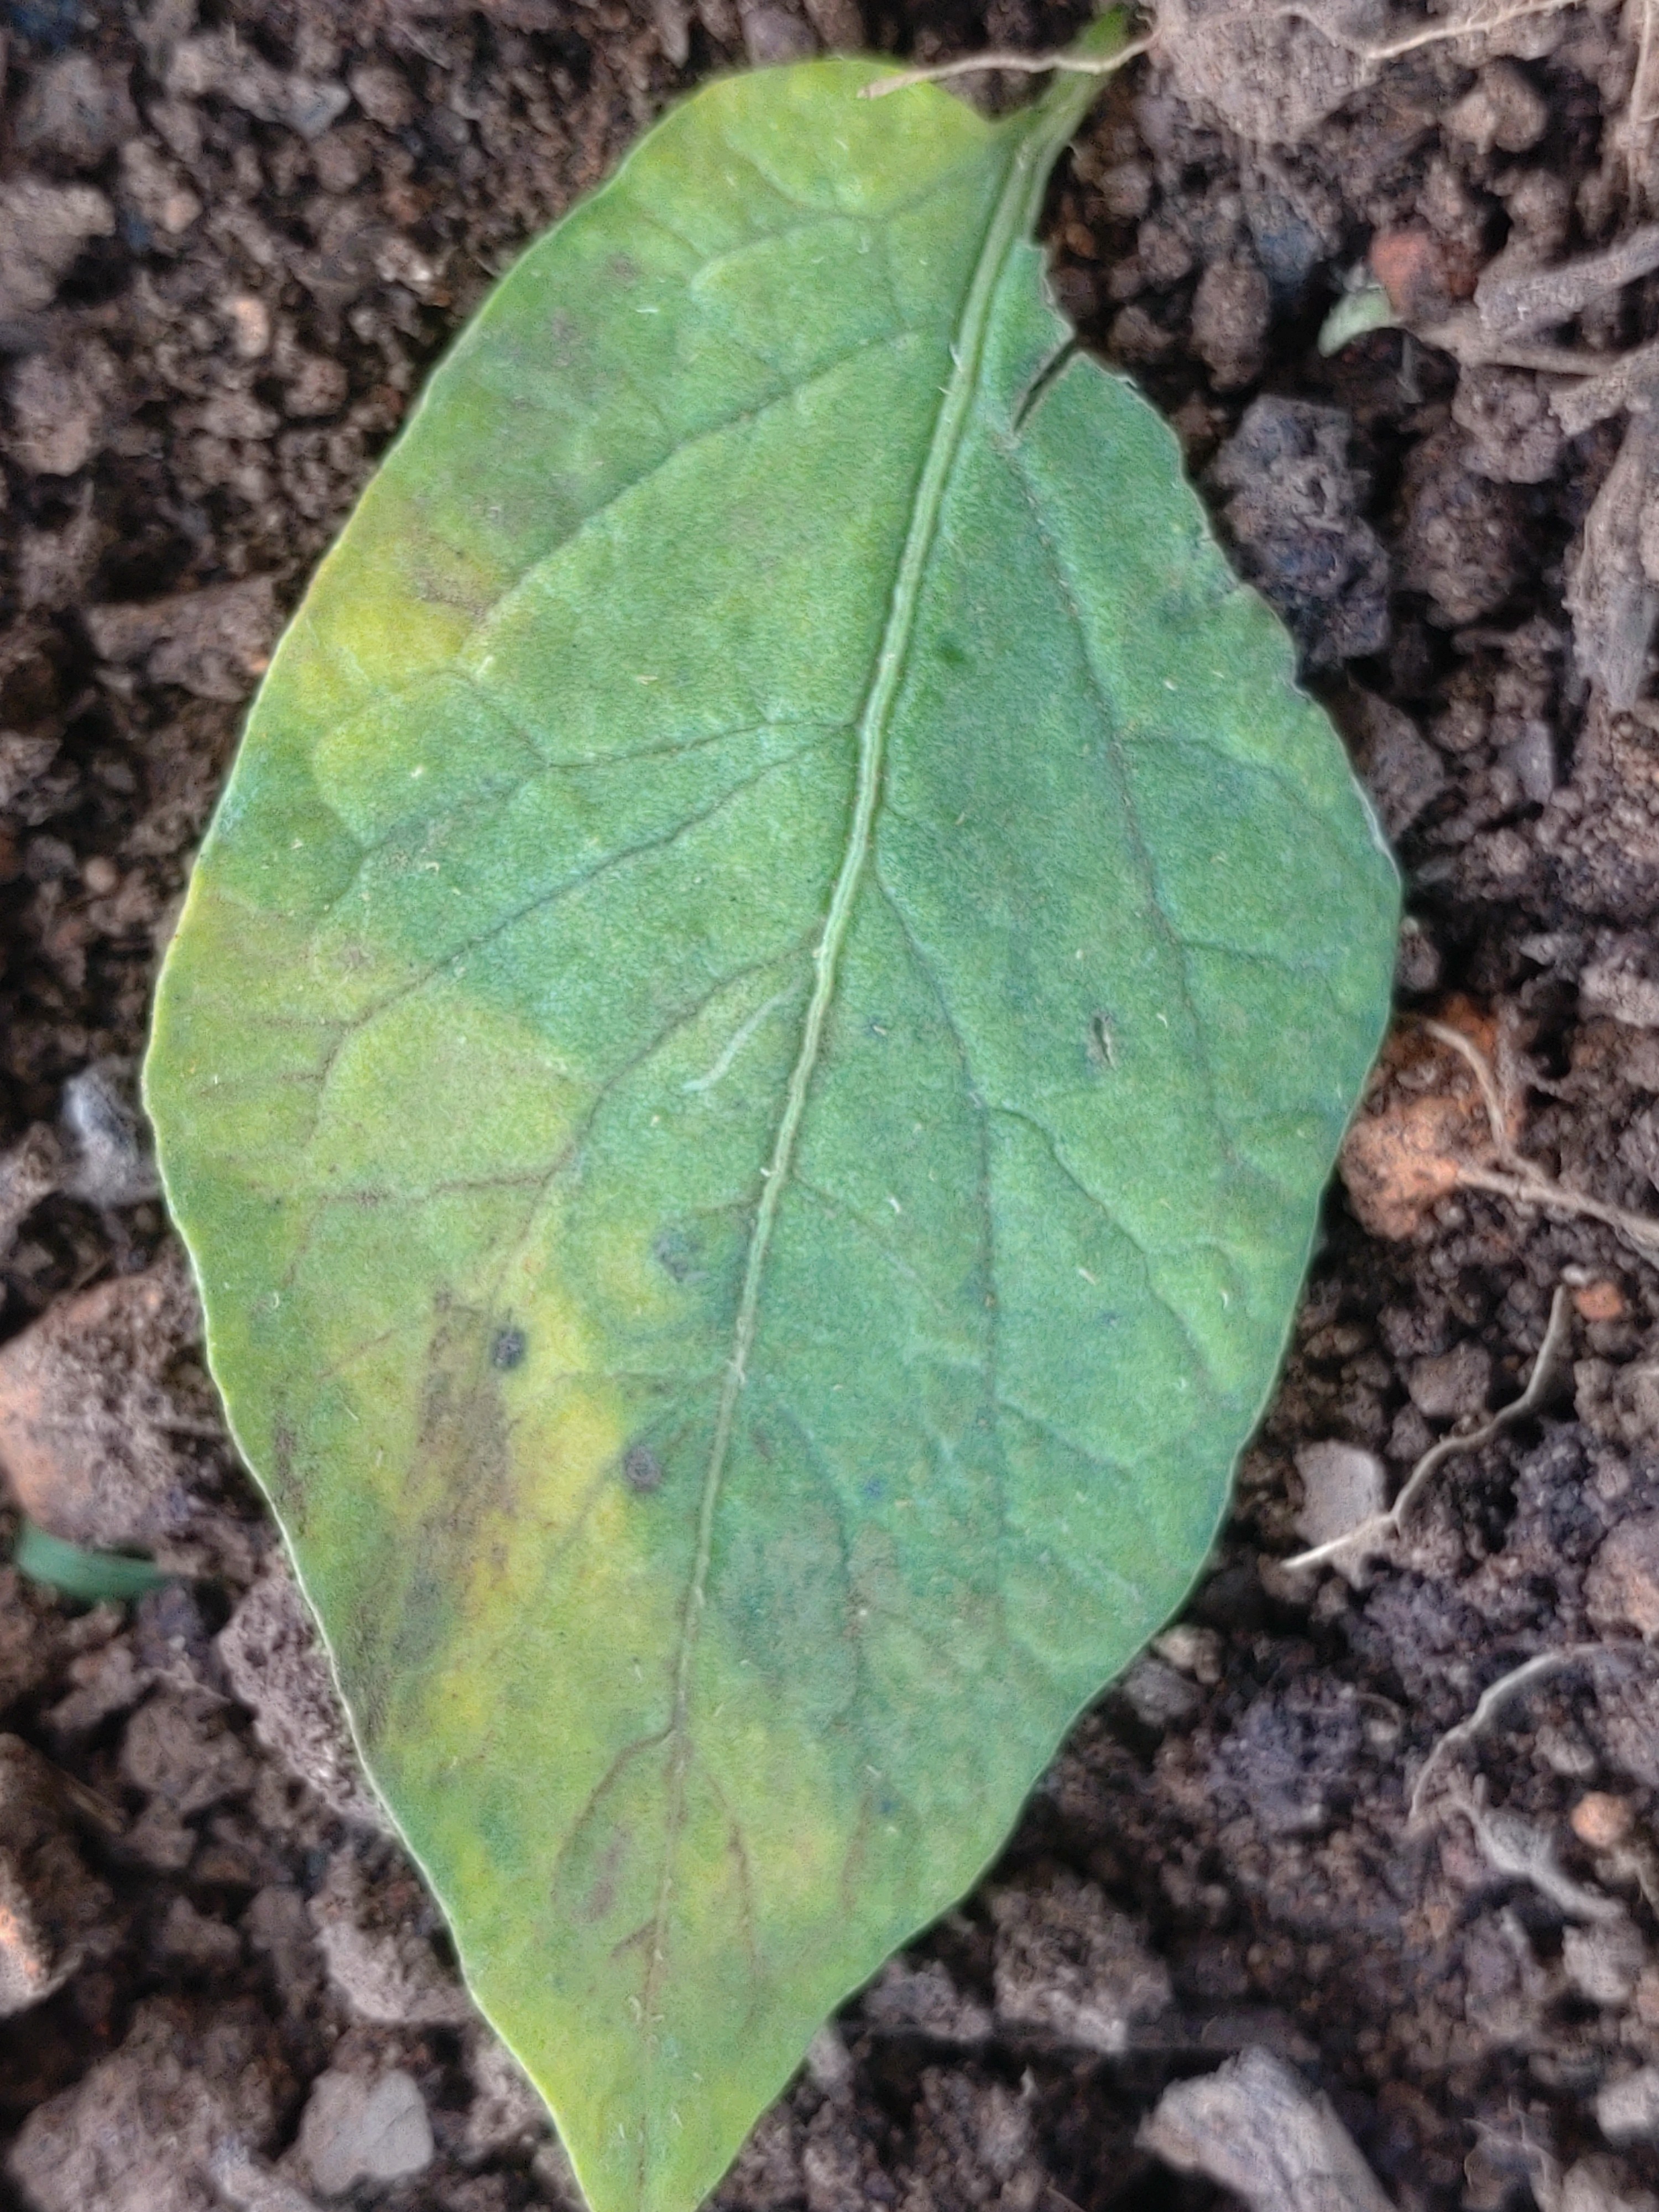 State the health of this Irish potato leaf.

late blight
